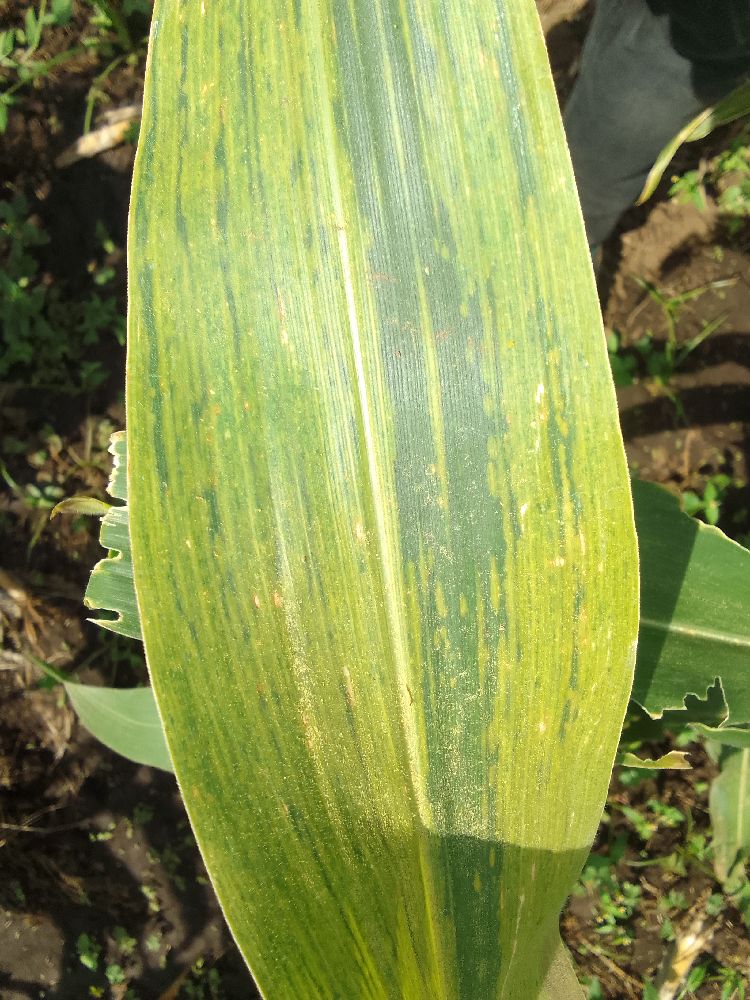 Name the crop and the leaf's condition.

maize, maize lethal necrosis
